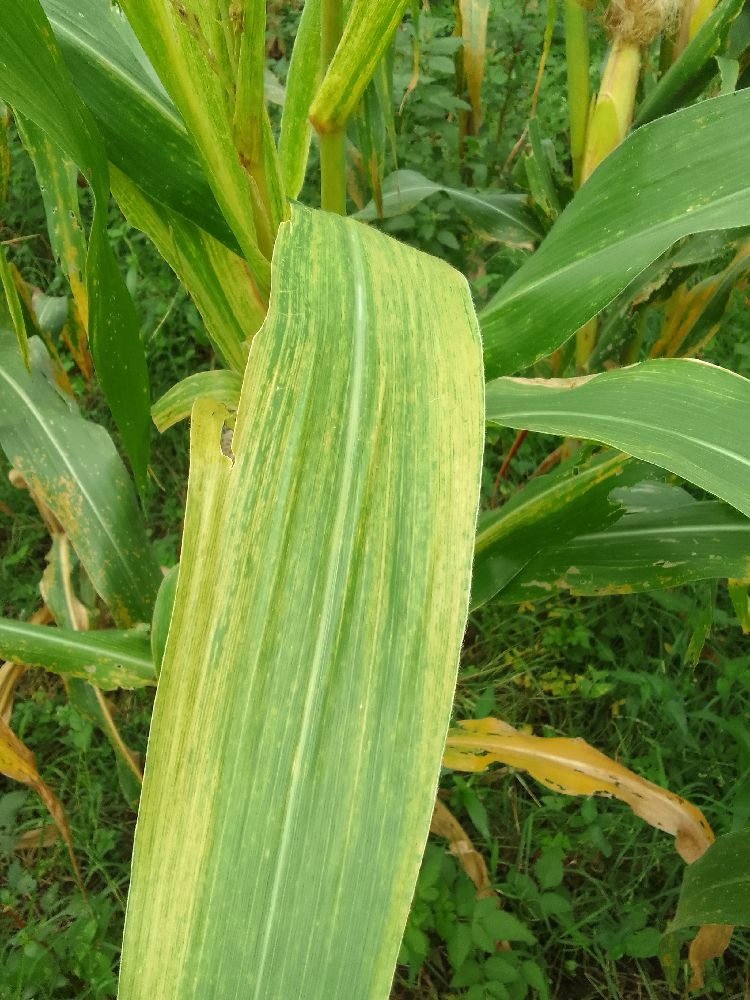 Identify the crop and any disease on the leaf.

maize, maize lethal necrosis
